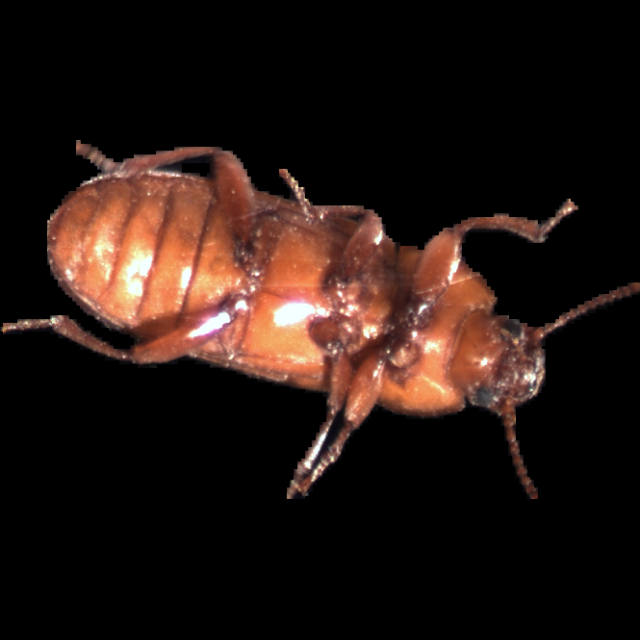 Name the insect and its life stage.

mealworm beetle
